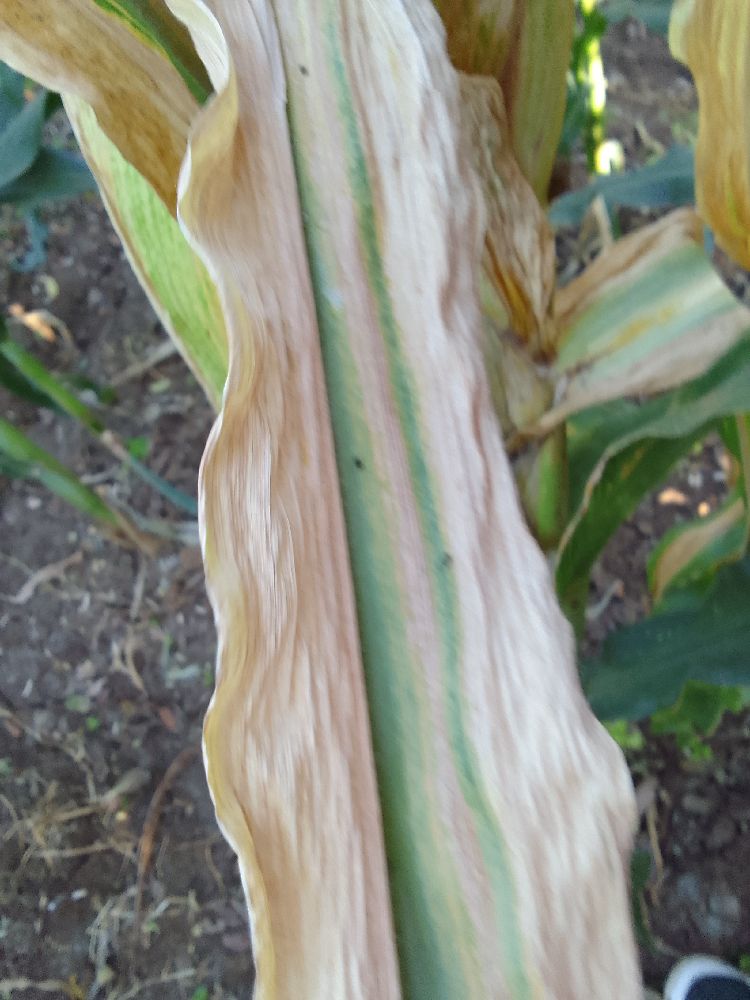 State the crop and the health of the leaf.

maize, maize lethal necrosis
